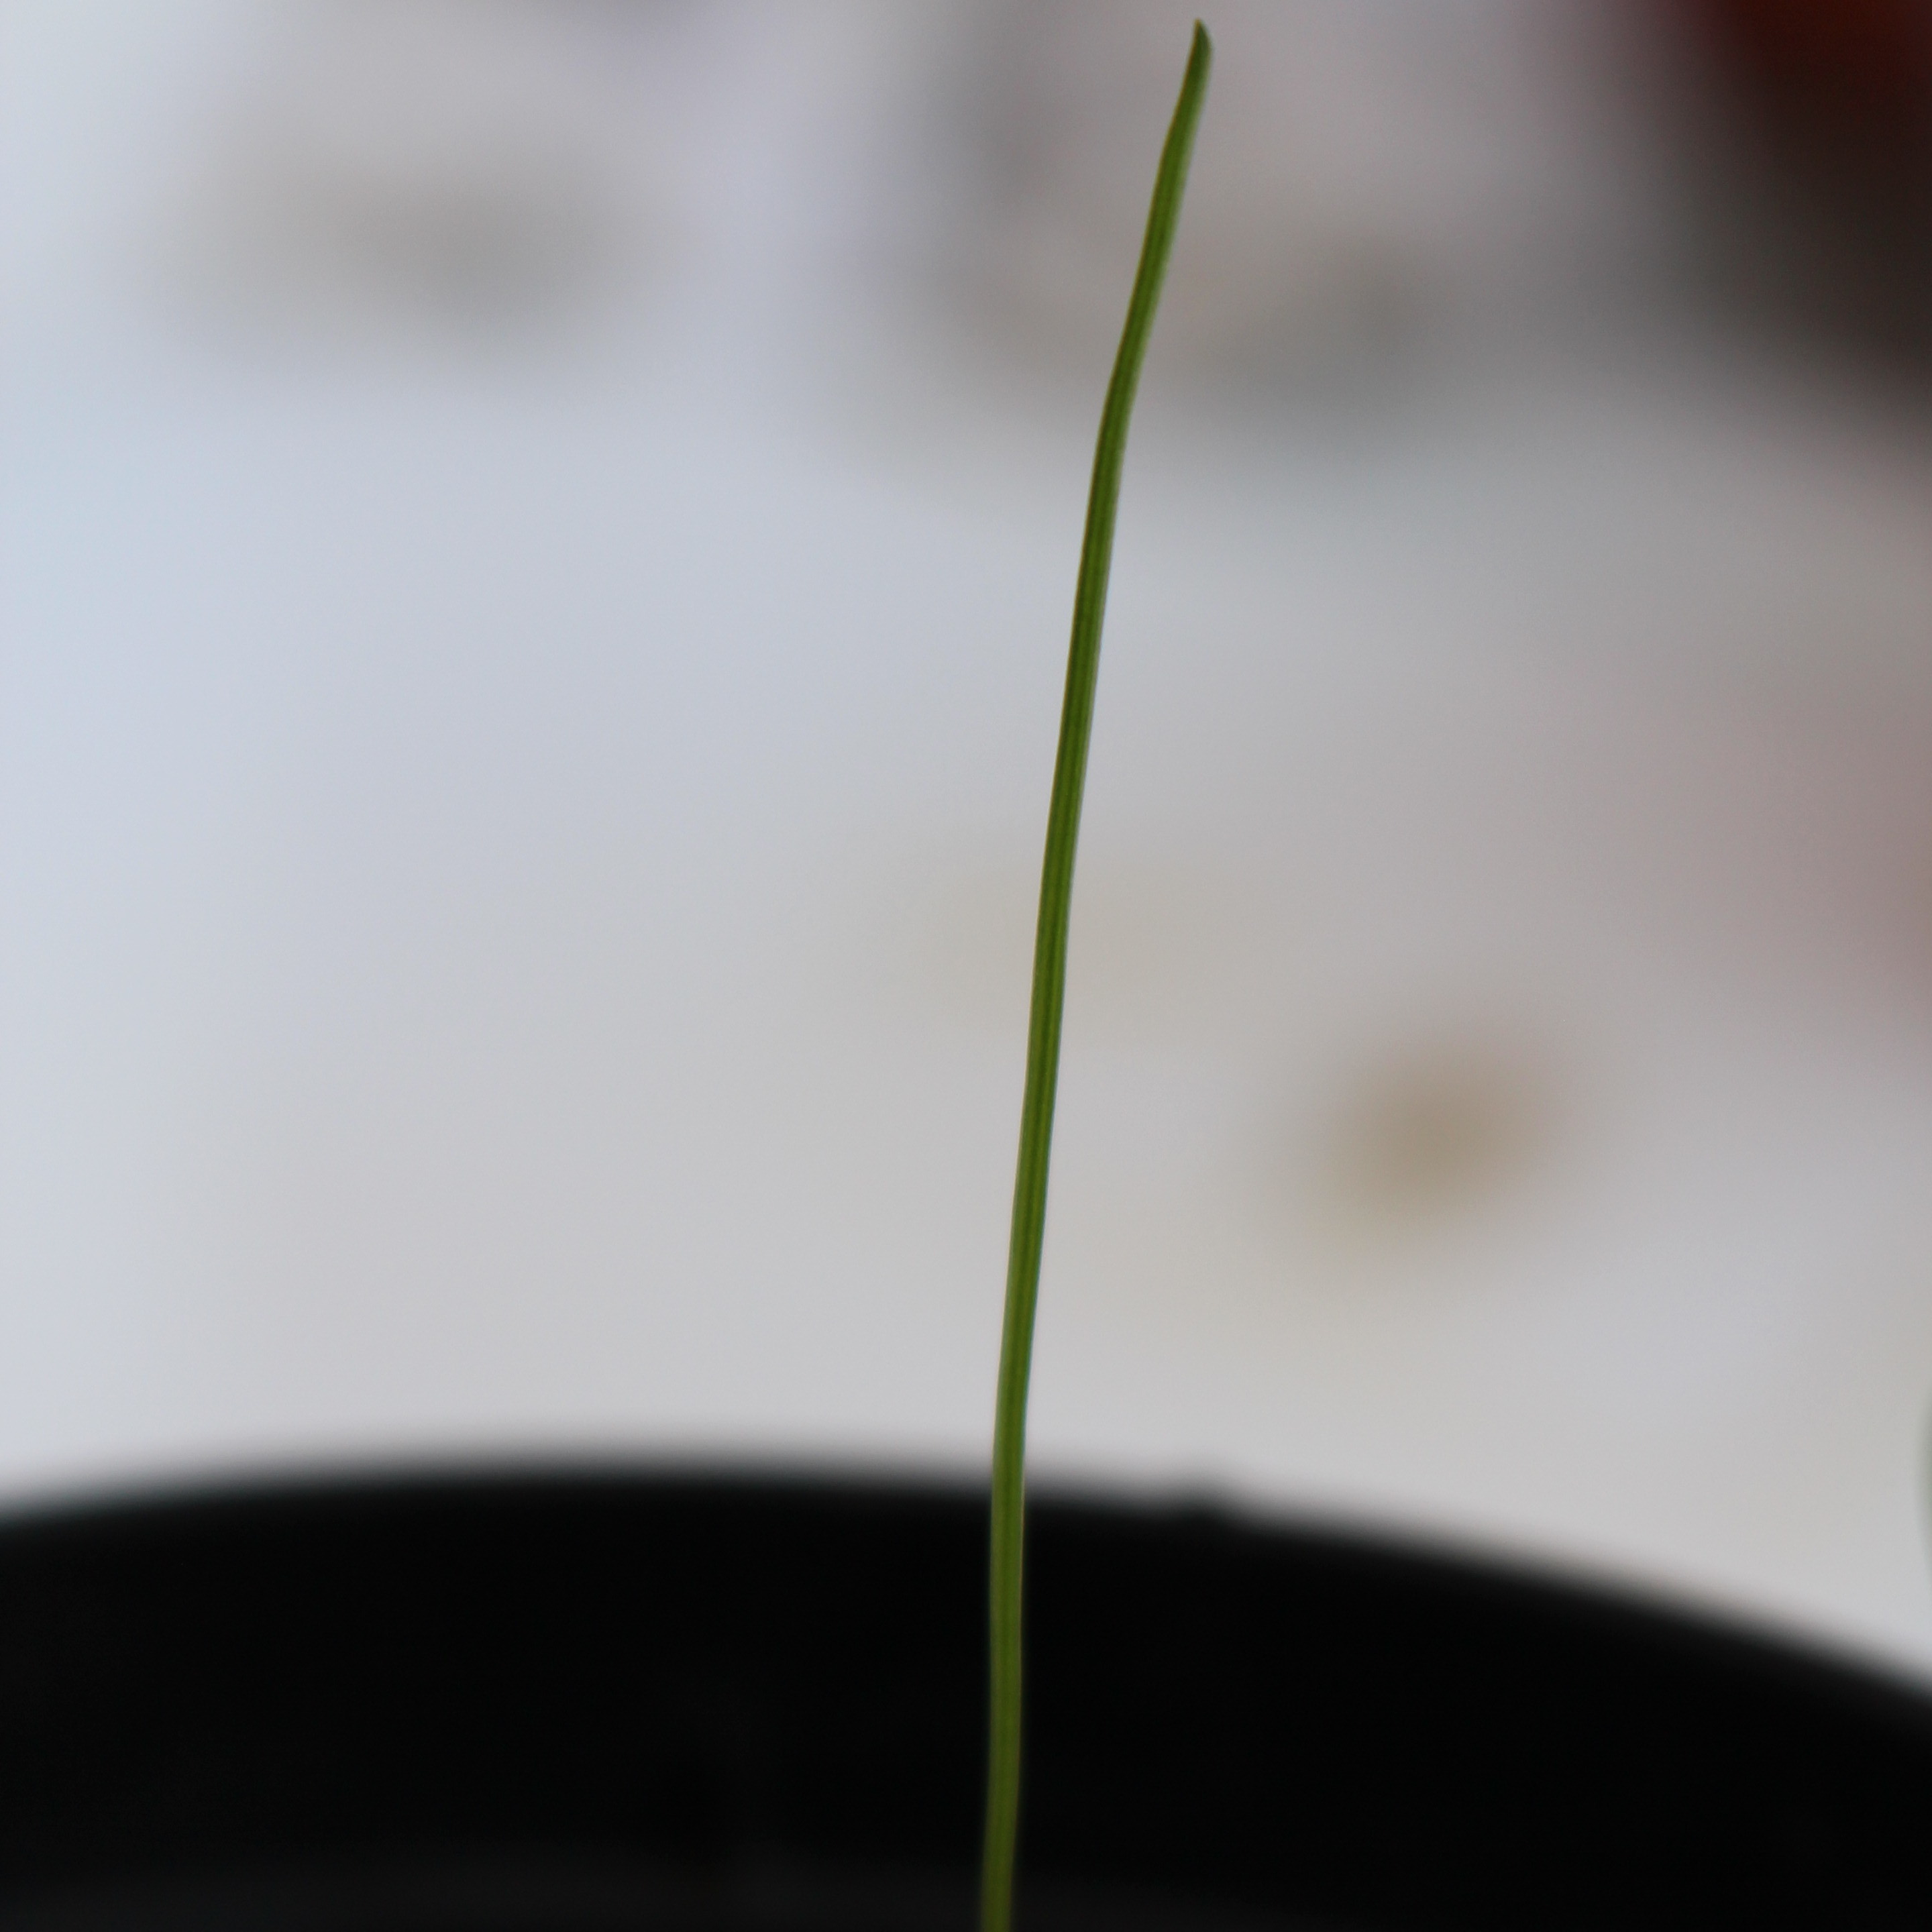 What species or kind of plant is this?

Lolium multiflorum
